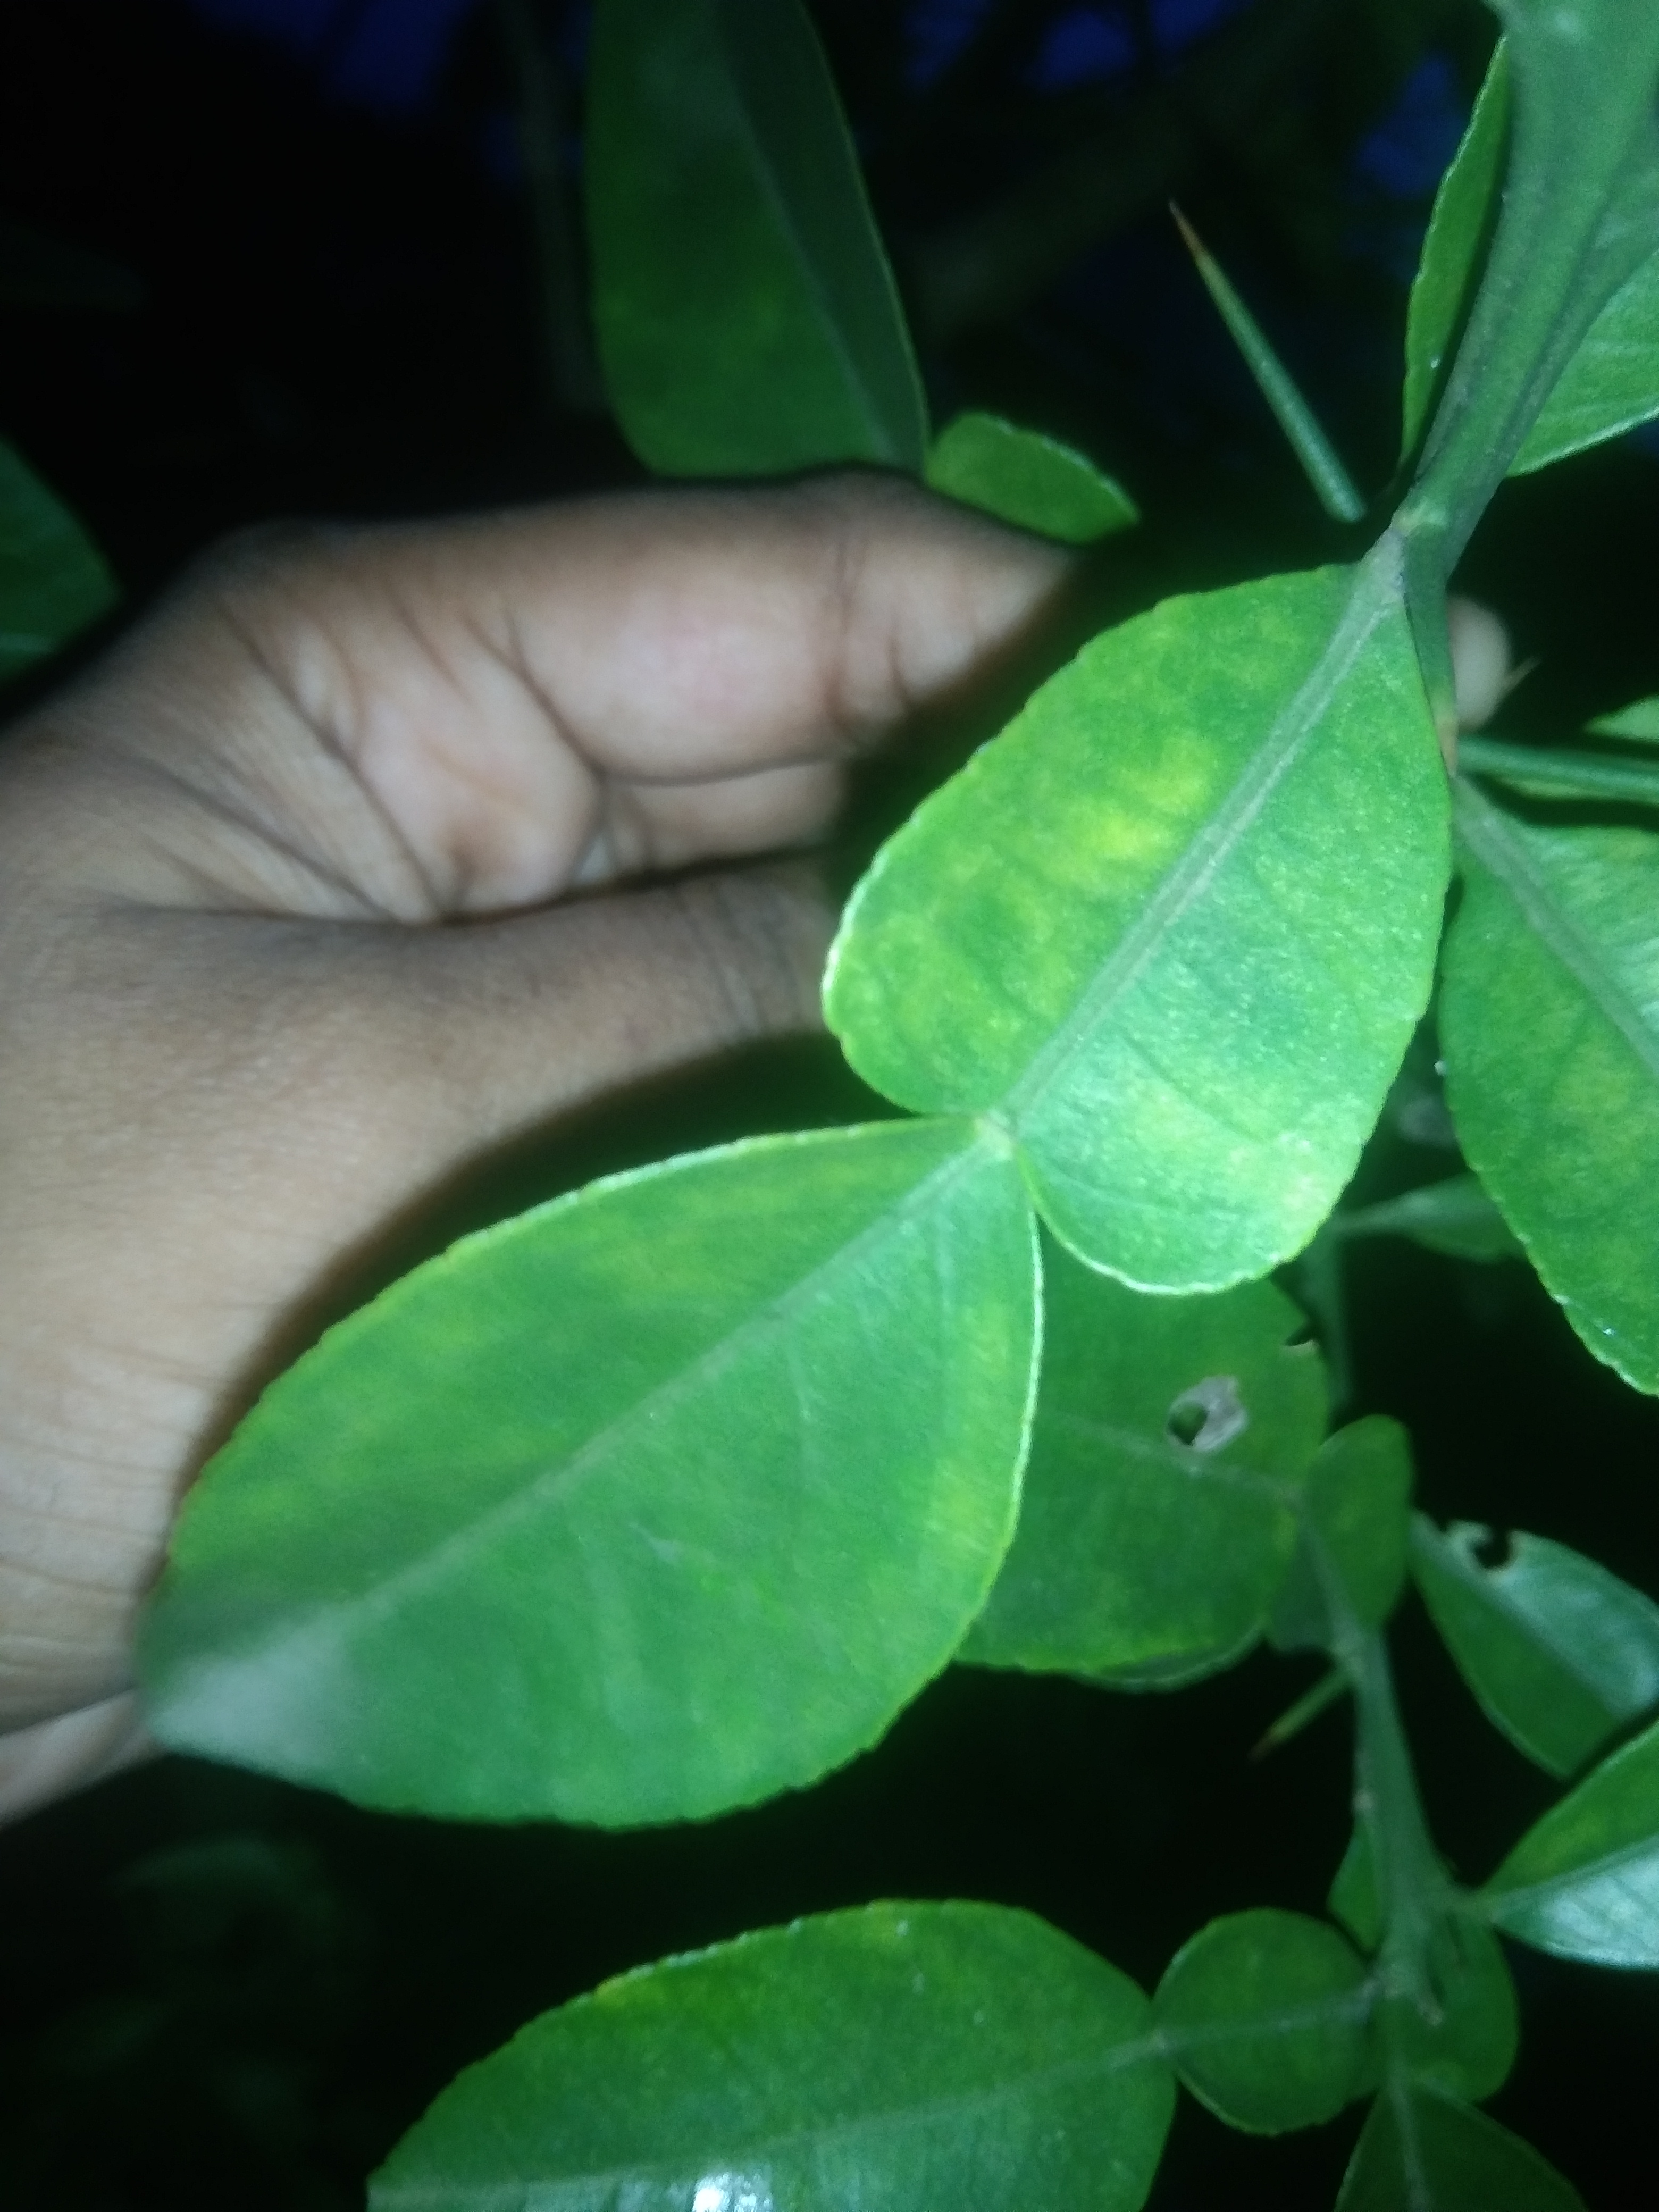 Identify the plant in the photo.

lemon
